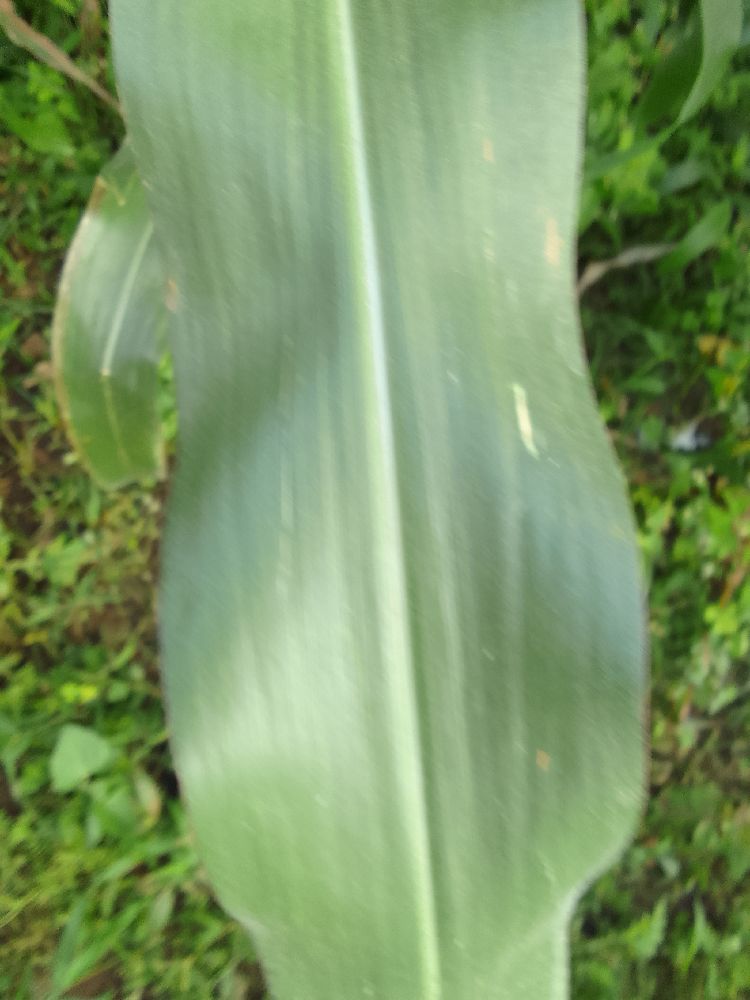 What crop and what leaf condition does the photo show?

maize, healthy
